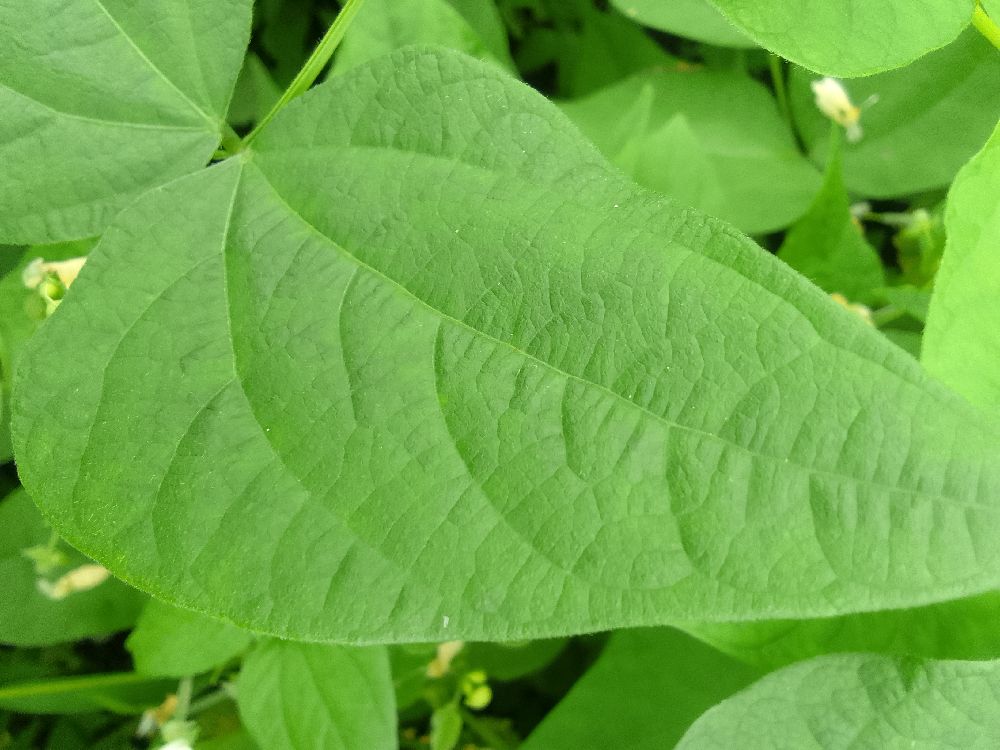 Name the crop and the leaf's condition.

common bean, healthy
